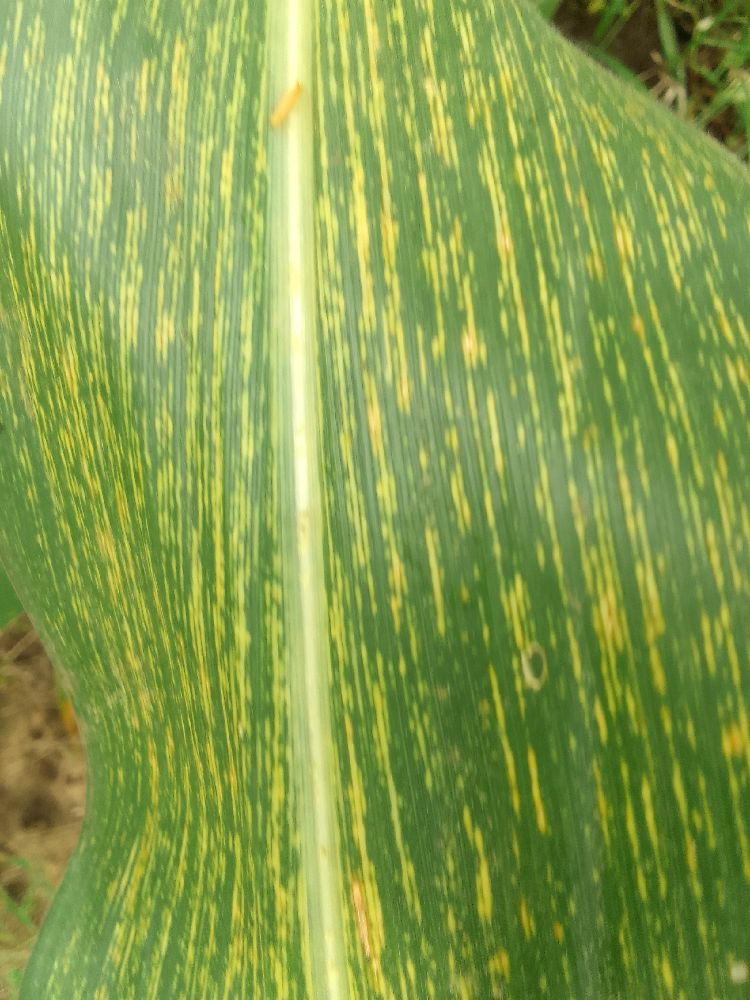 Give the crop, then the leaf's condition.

maize, maize streak virus
